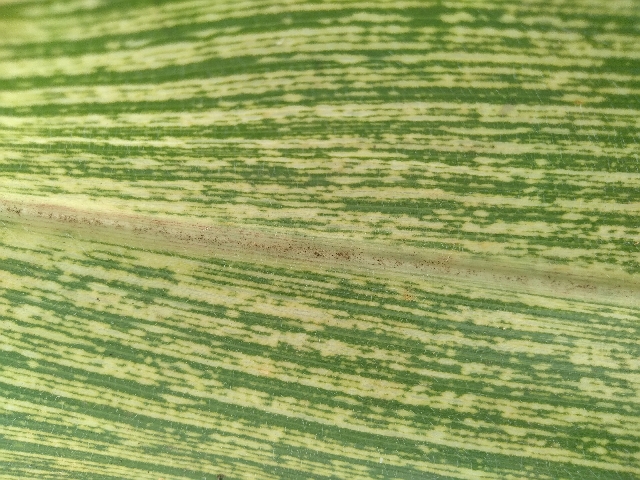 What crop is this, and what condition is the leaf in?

maize, maize streak virus
